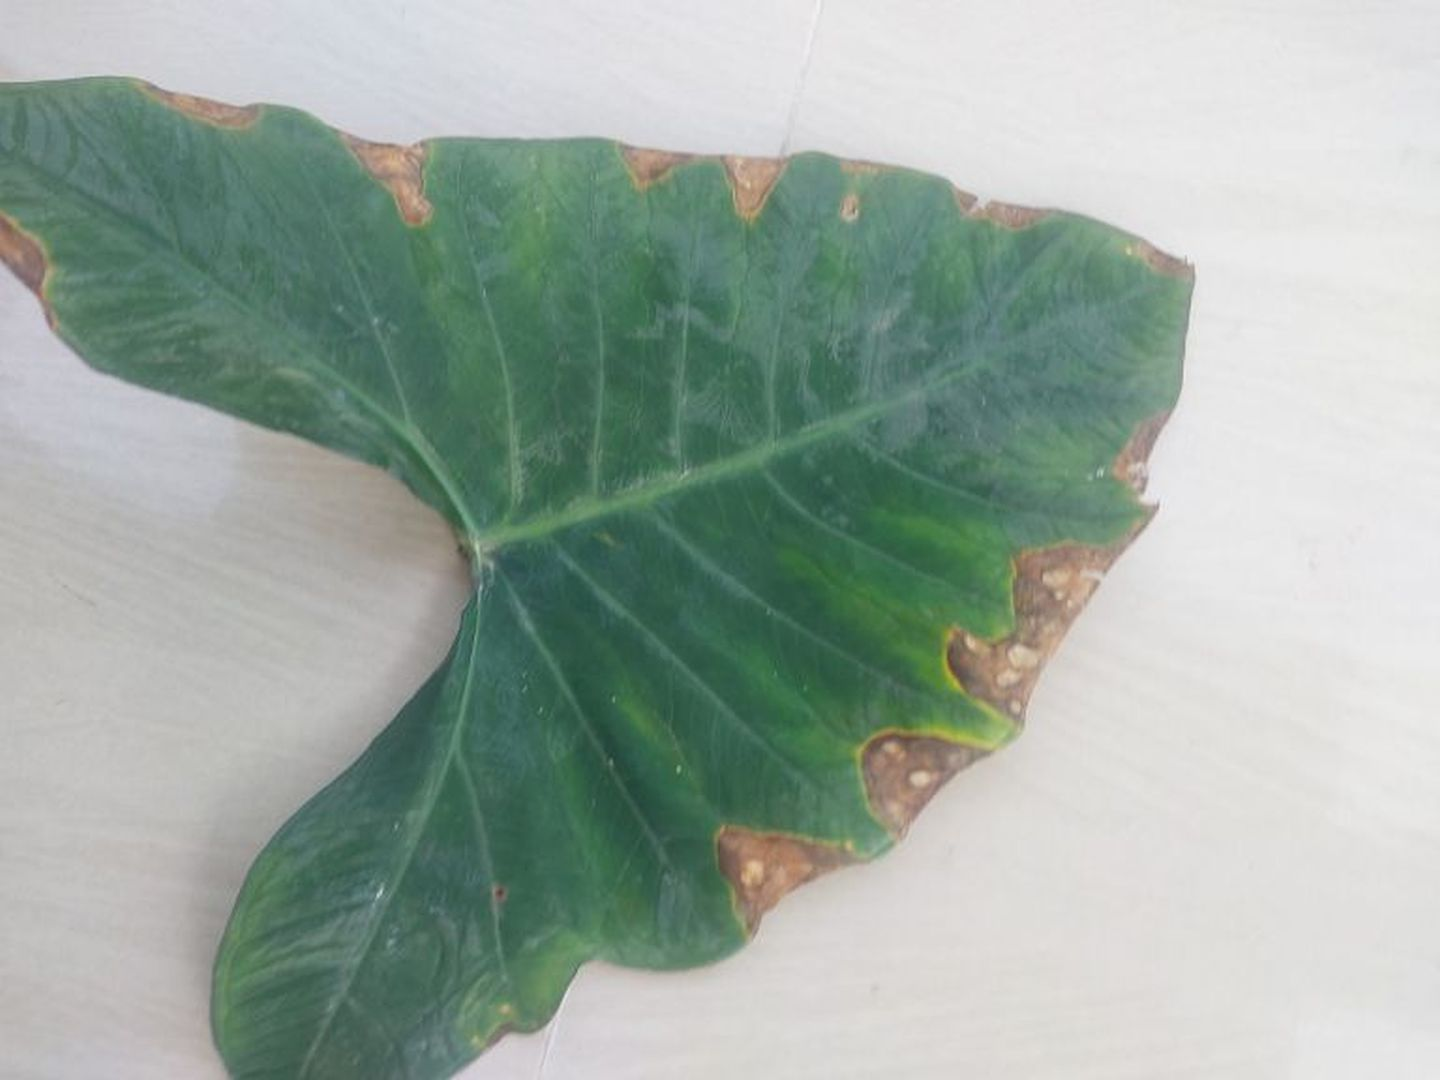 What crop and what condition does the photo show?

taro, leaf blight
